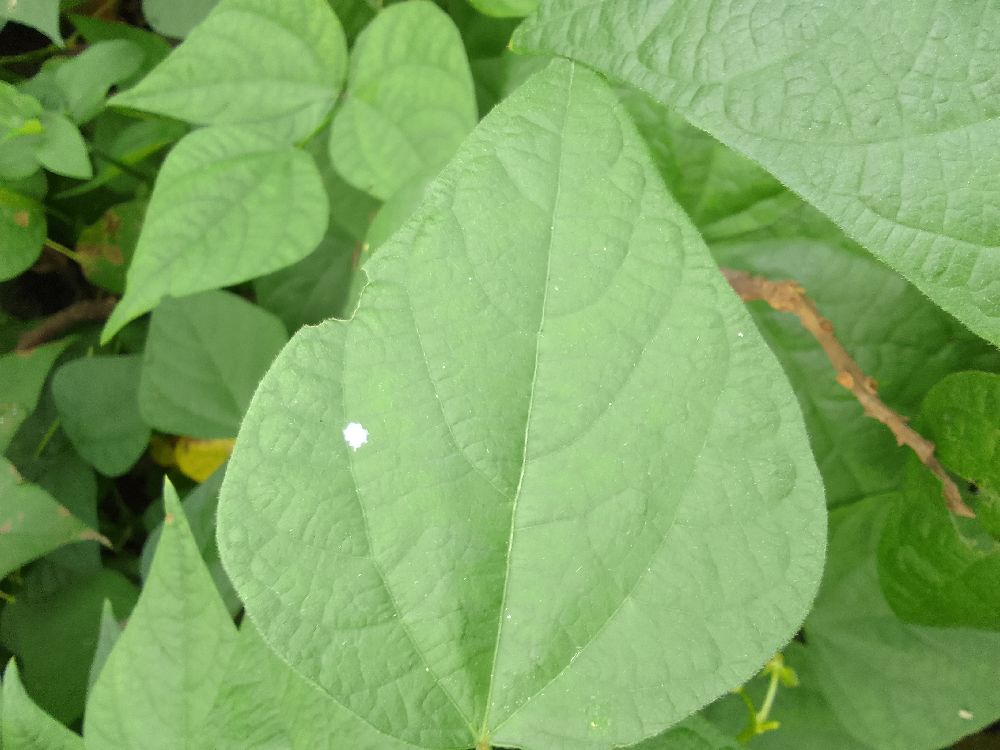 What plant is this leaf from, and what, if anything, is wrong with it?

common bean, healthy
